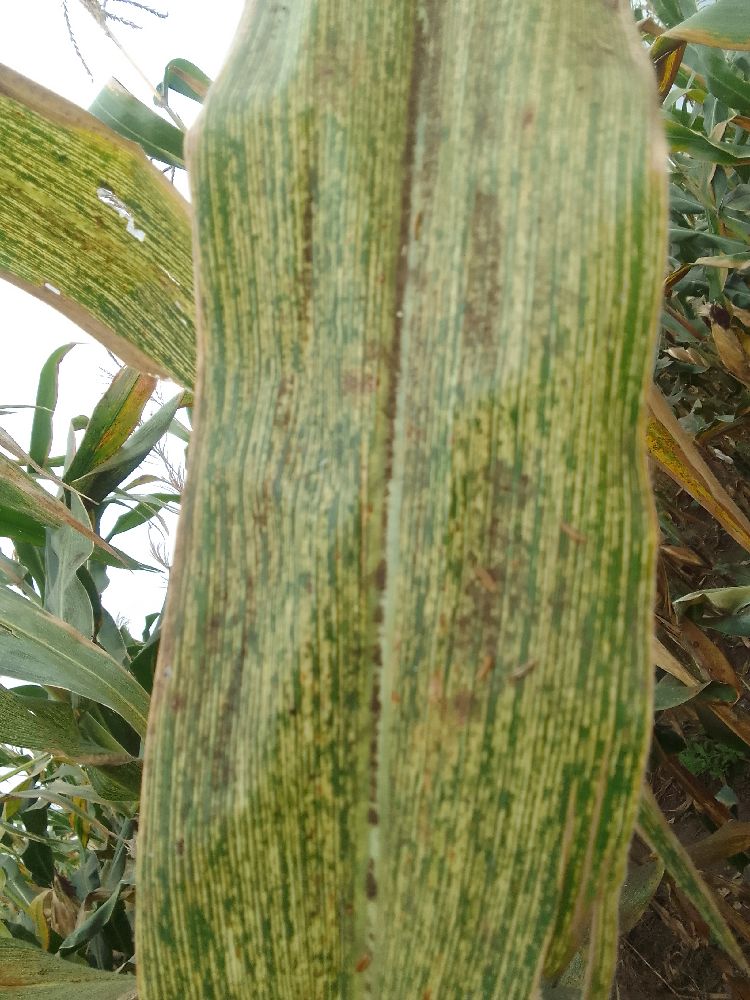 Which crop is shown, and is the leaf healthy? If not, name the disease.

maize, maize streak virus
